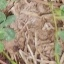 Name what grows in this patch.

unstructured weed
